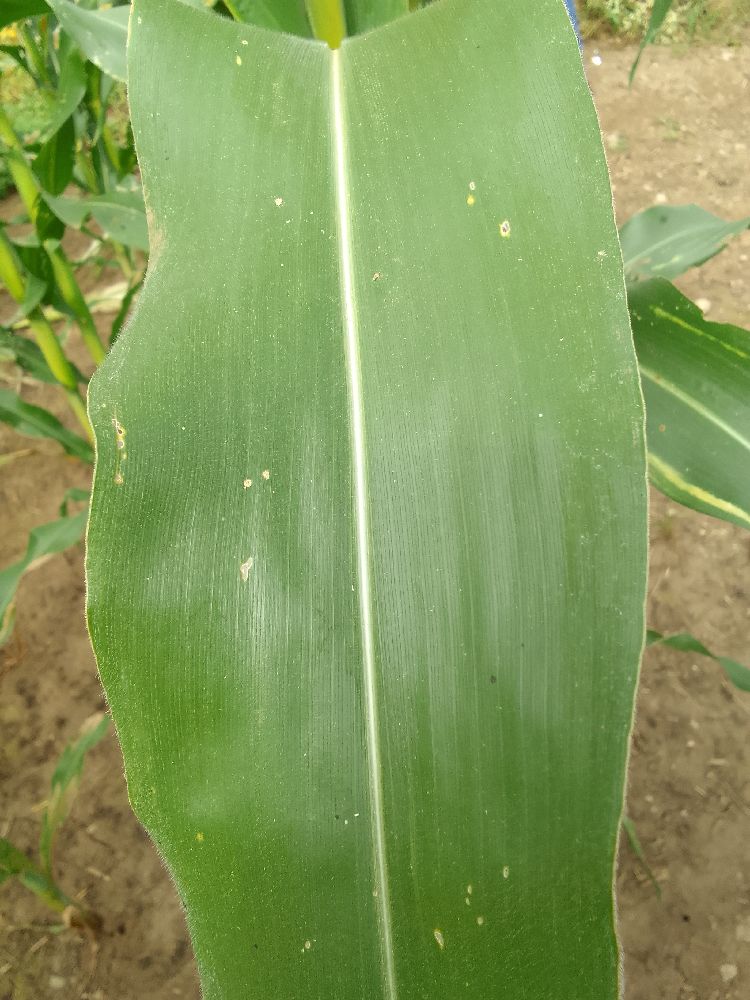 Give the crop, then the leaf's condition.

maize, healthy
